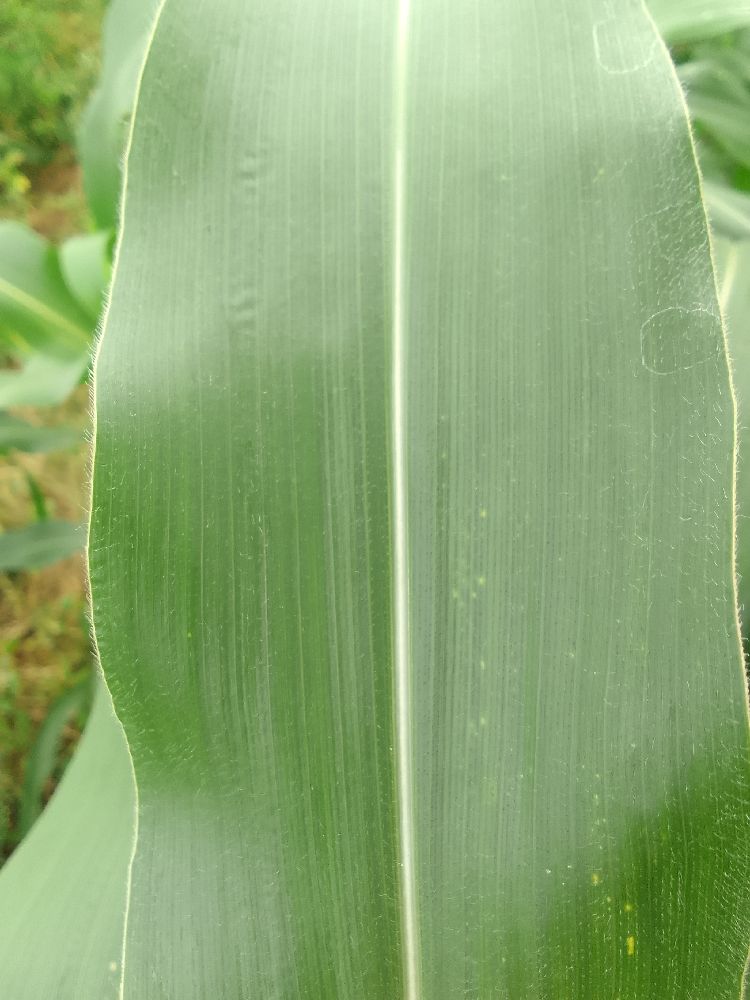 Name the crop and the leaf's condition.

maize, healthy
